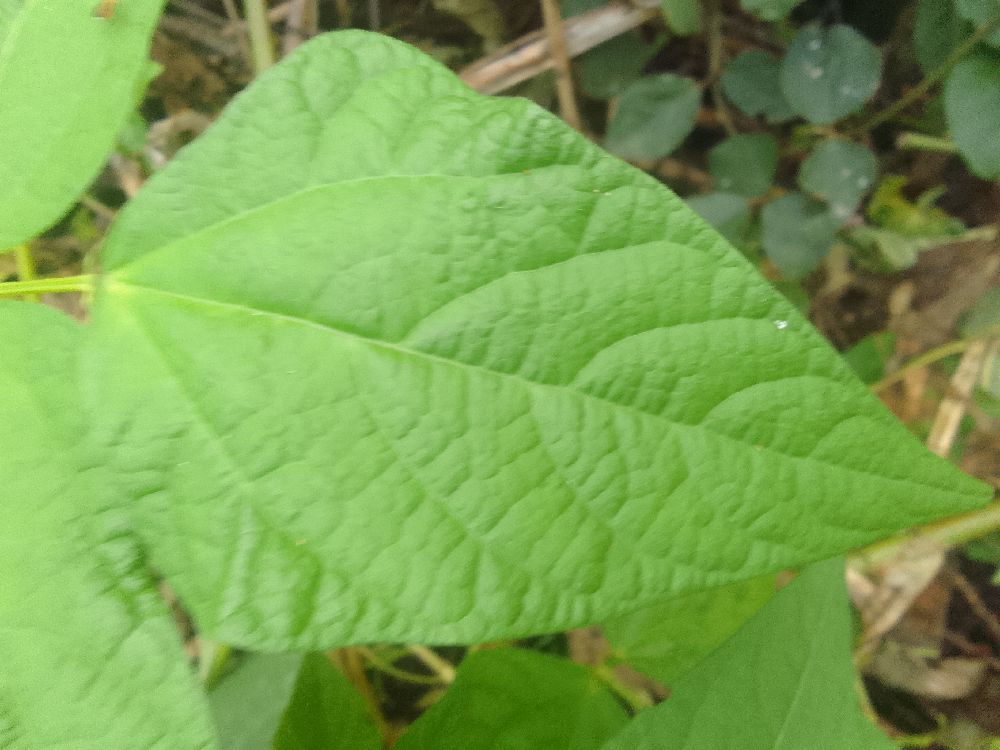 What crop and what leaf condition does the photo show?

common bean, healthy
